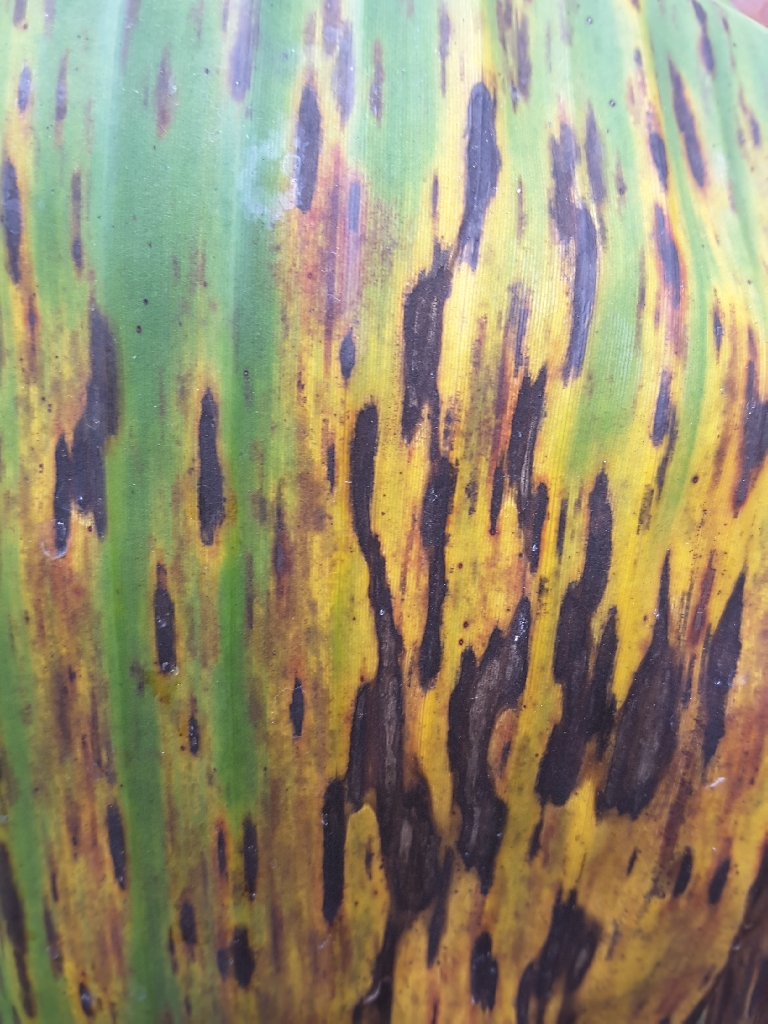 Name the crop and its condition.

banana, black sigatoka
